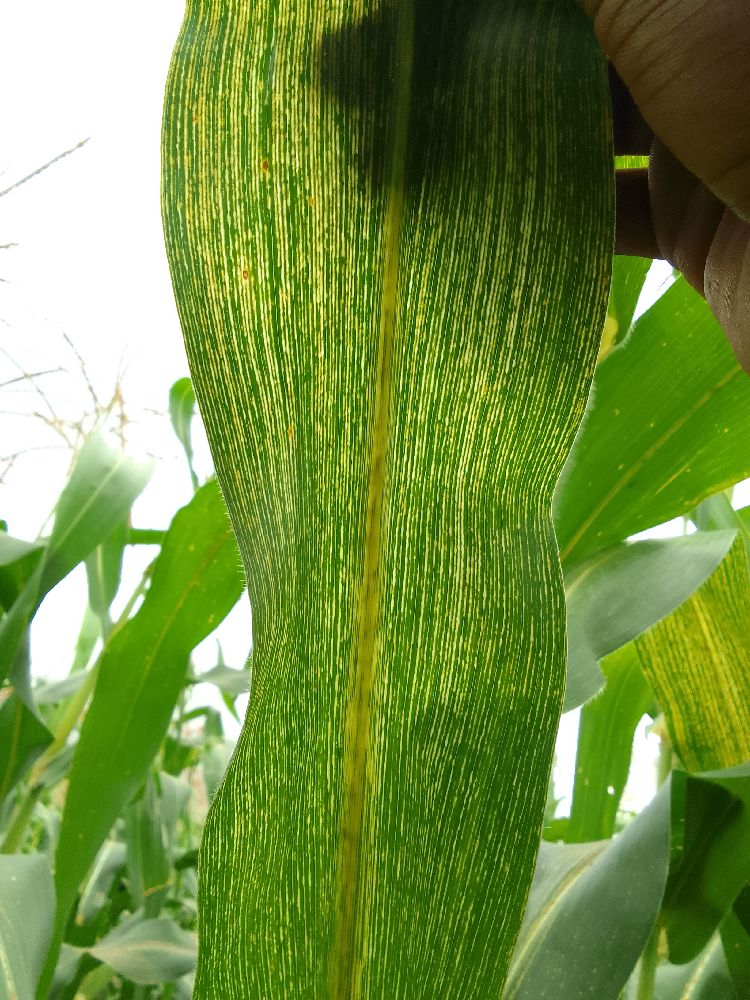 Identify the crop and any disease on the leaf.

maize, maize streak virus
